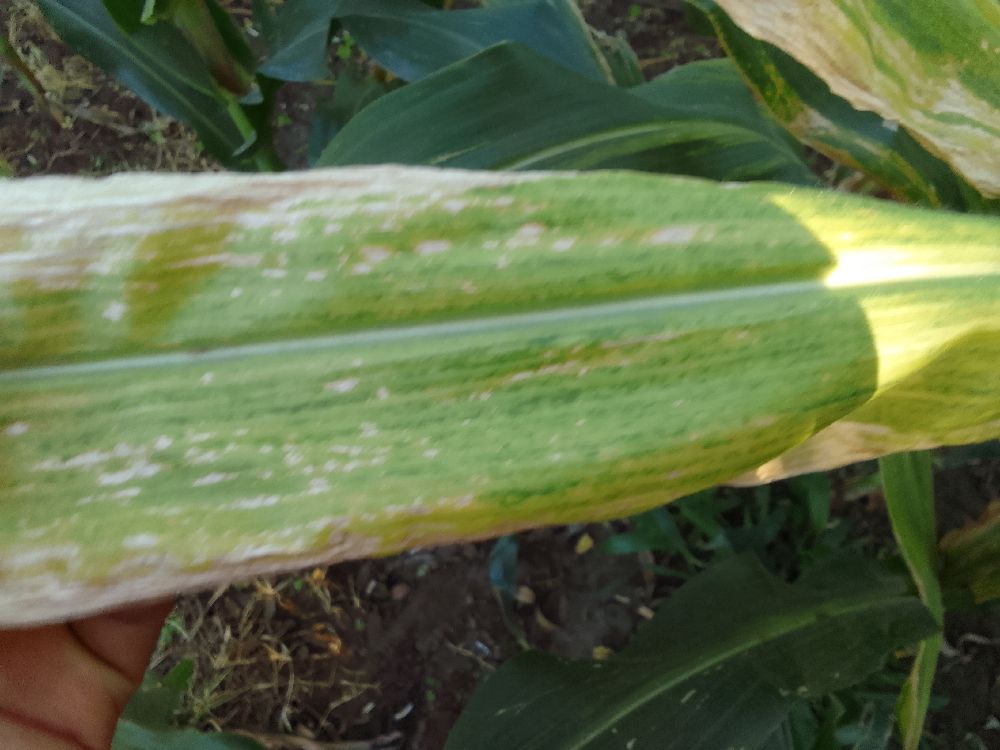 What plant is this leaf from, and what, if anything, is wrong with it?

maize, maize lethal necrosis
